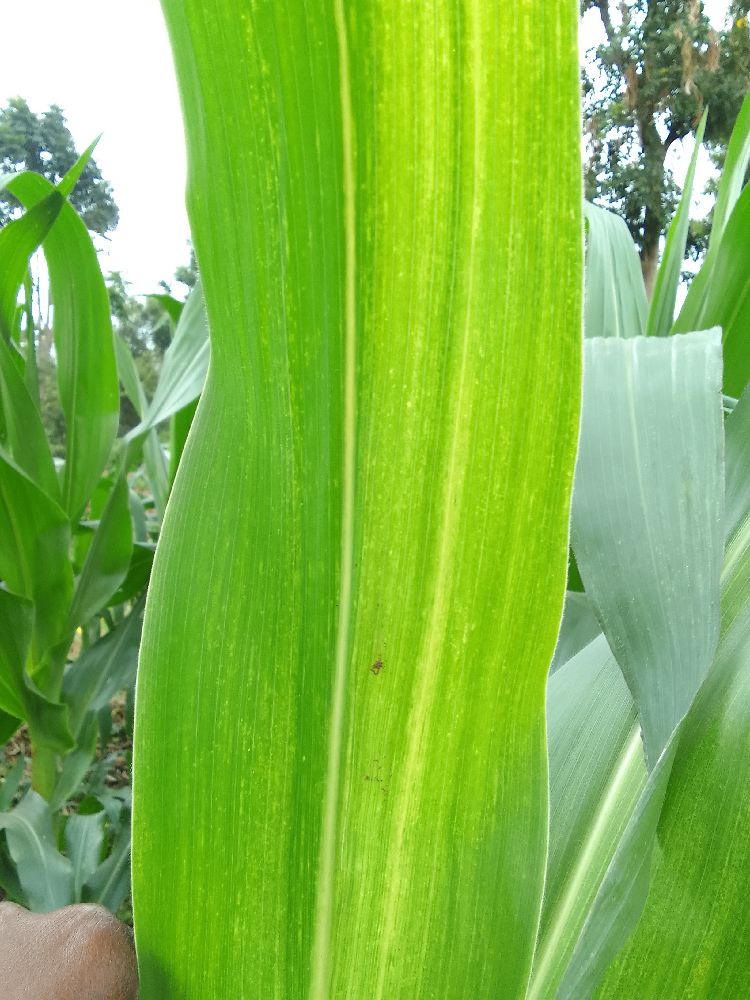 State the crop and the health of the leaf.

maize, maize lethal necrosis
